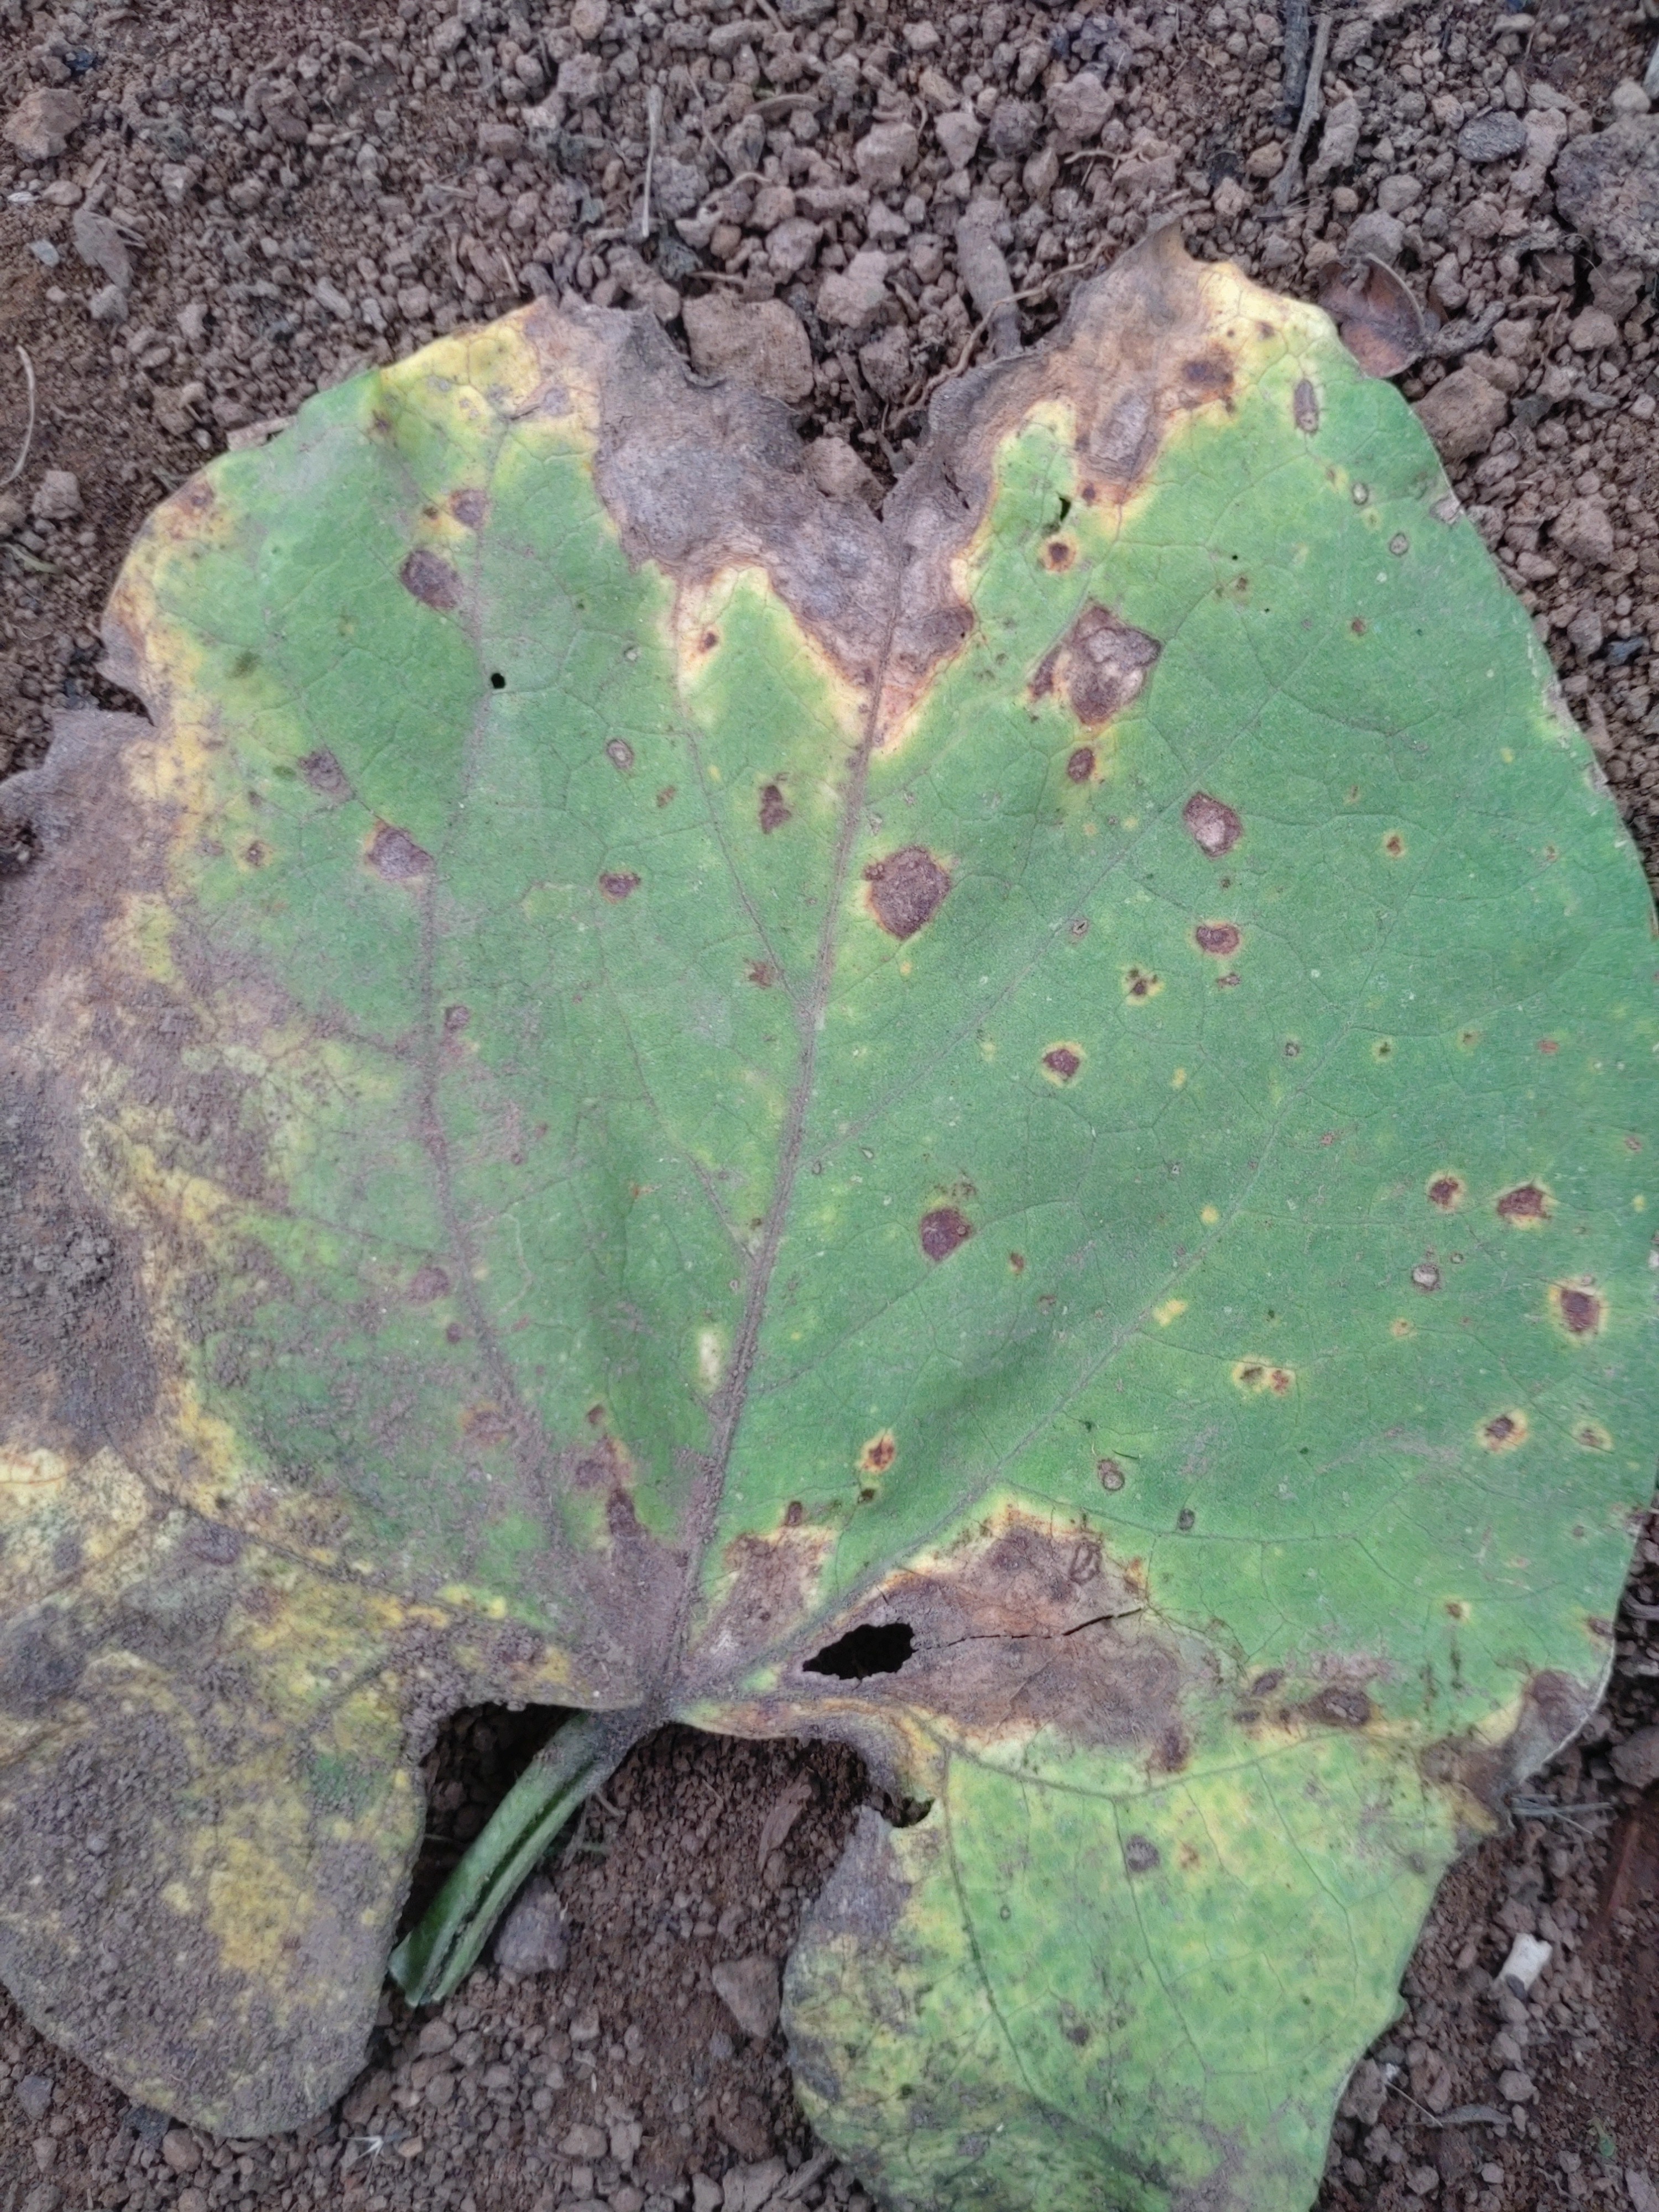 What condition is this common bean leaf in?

anthracnose
